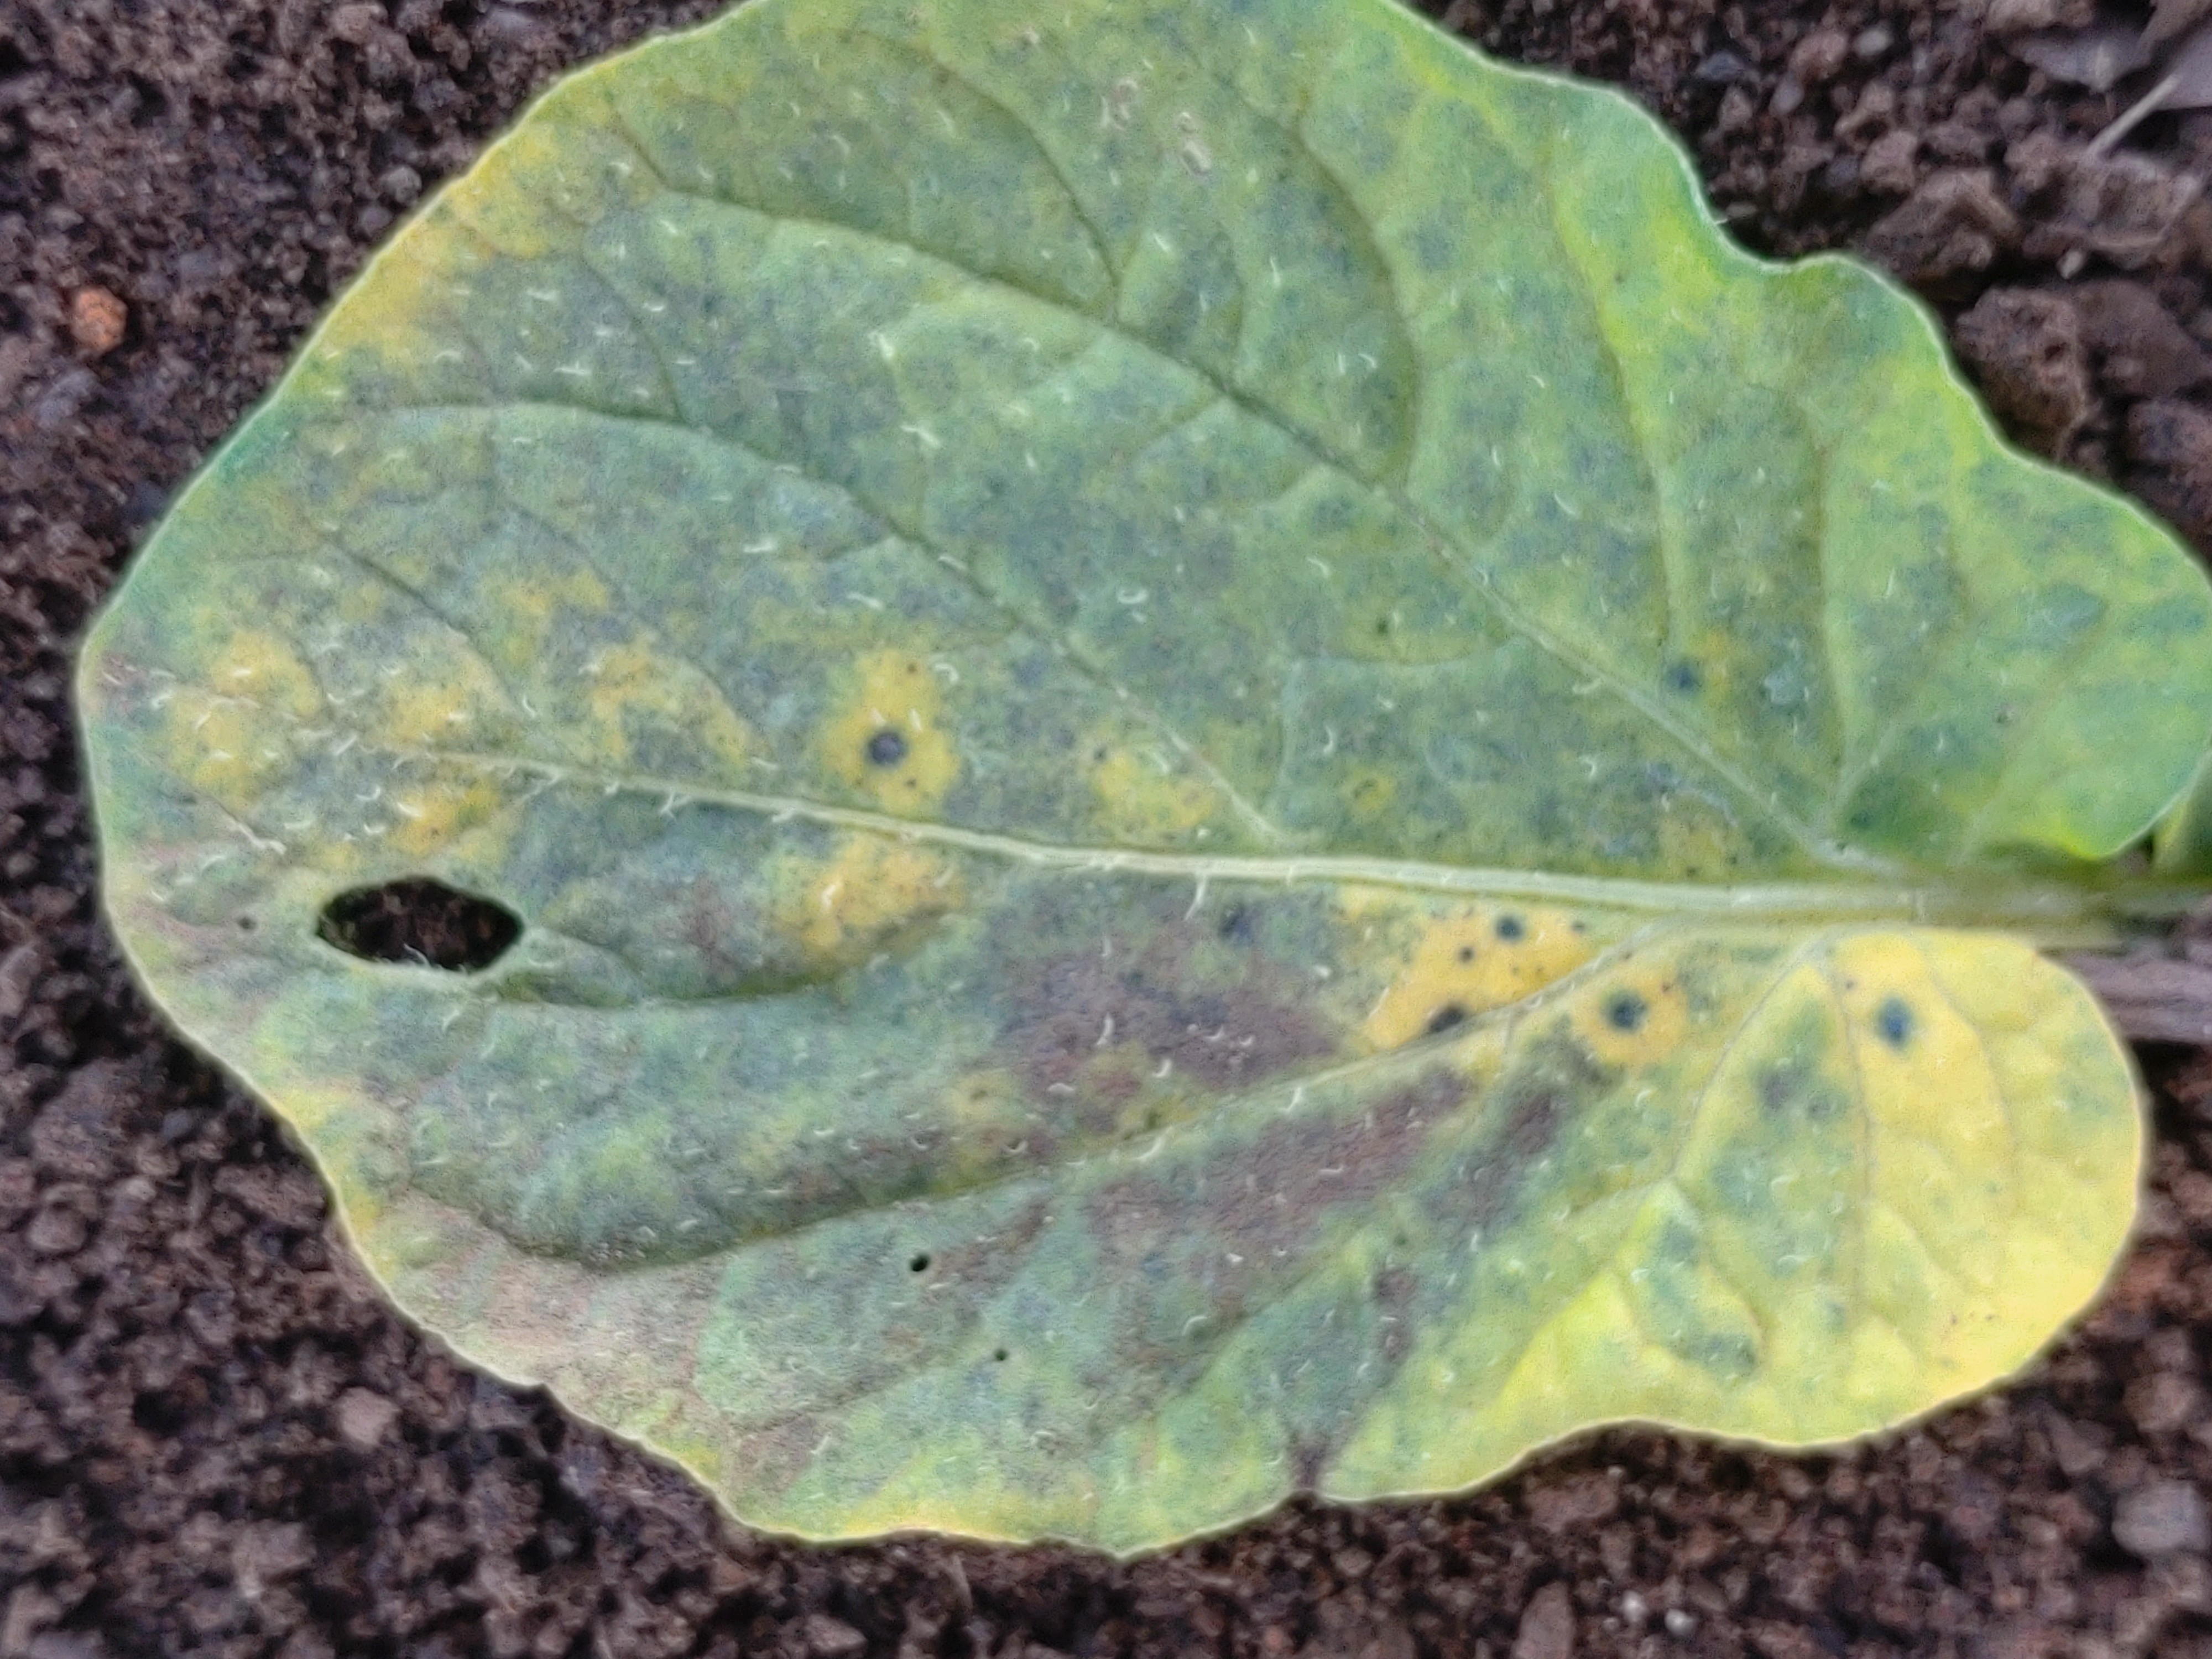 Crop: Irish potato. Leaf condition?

late blight
